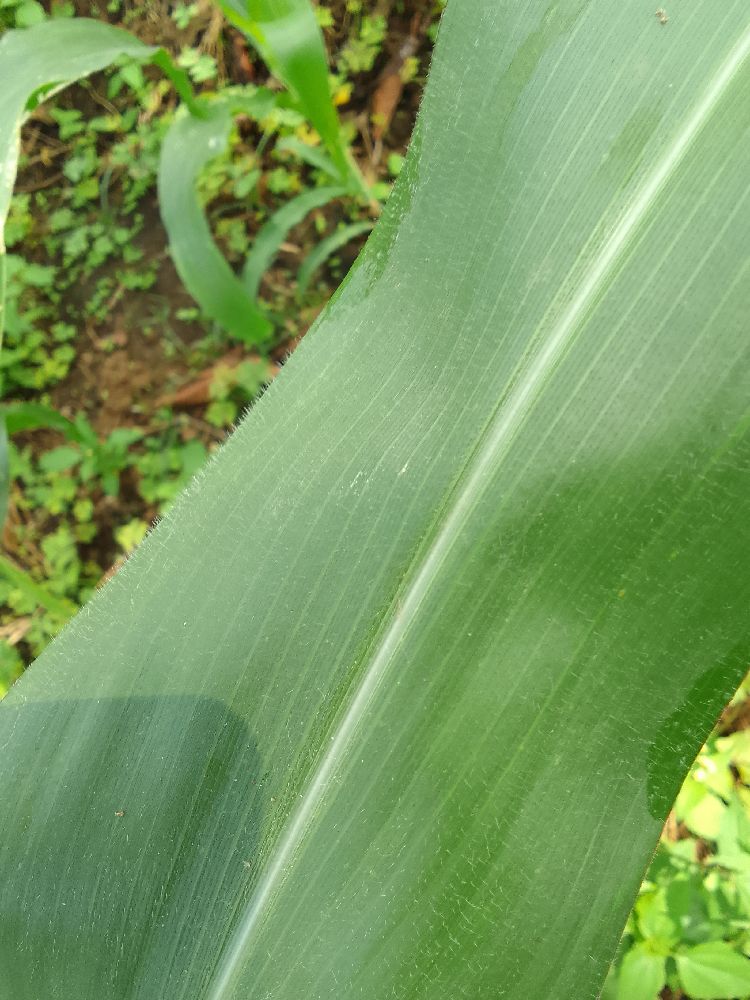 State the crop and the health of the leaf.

maize, healthy
